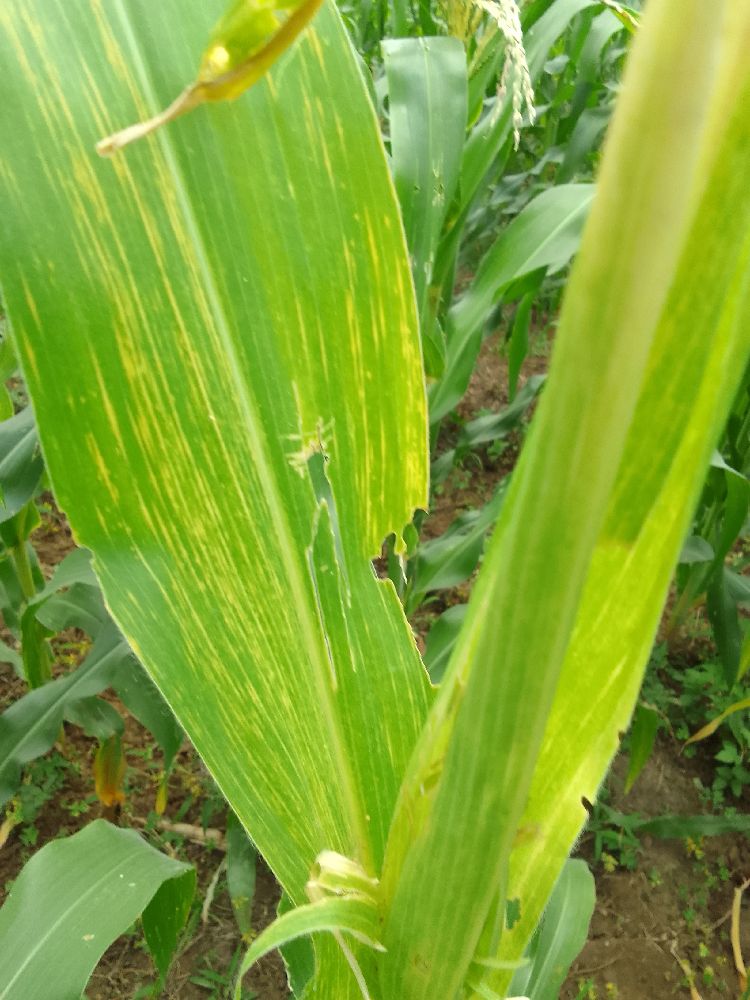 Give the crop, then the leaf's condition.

maize, maize lethal necrosis
